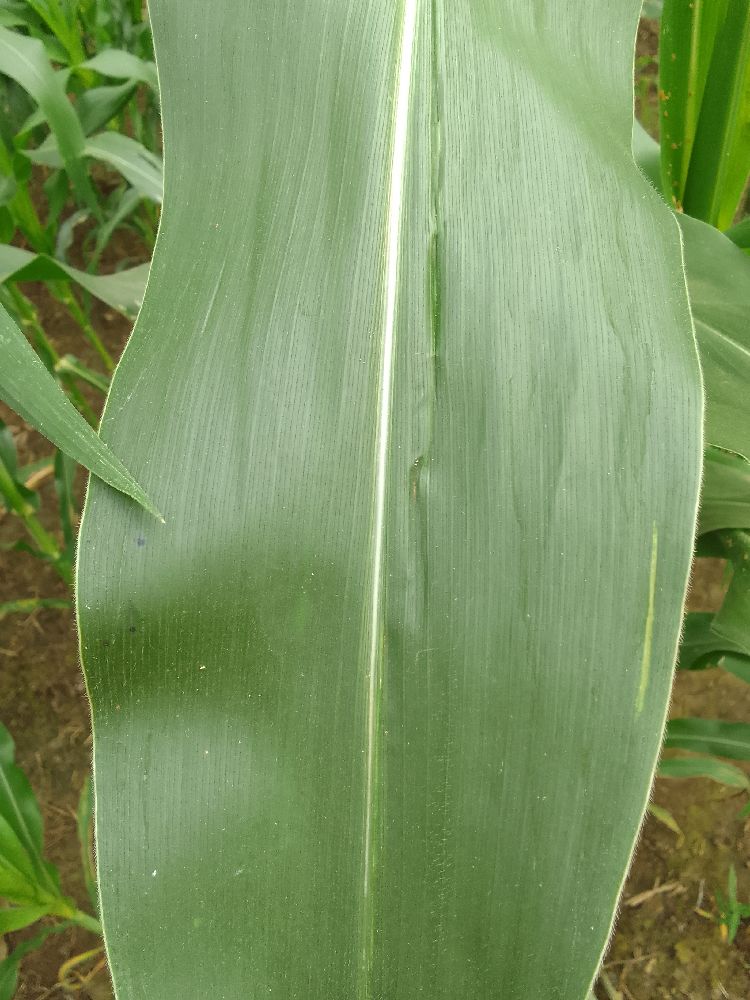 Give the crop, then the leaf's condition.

maize, healthy
